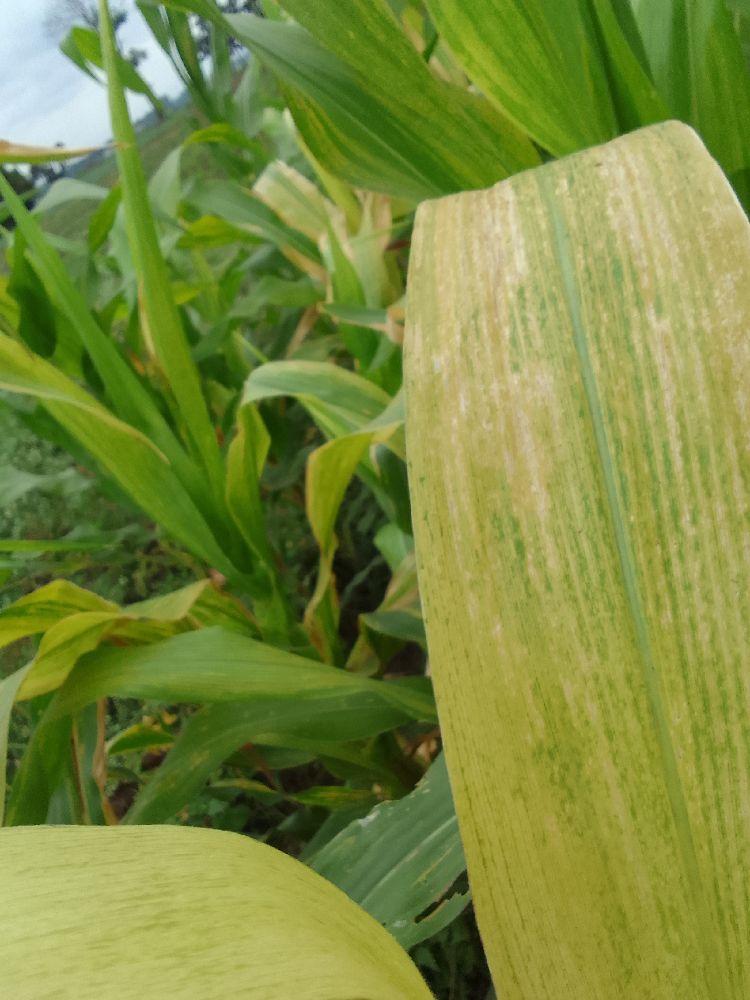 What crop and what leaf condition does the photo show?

maize, maize lethal necrosis
